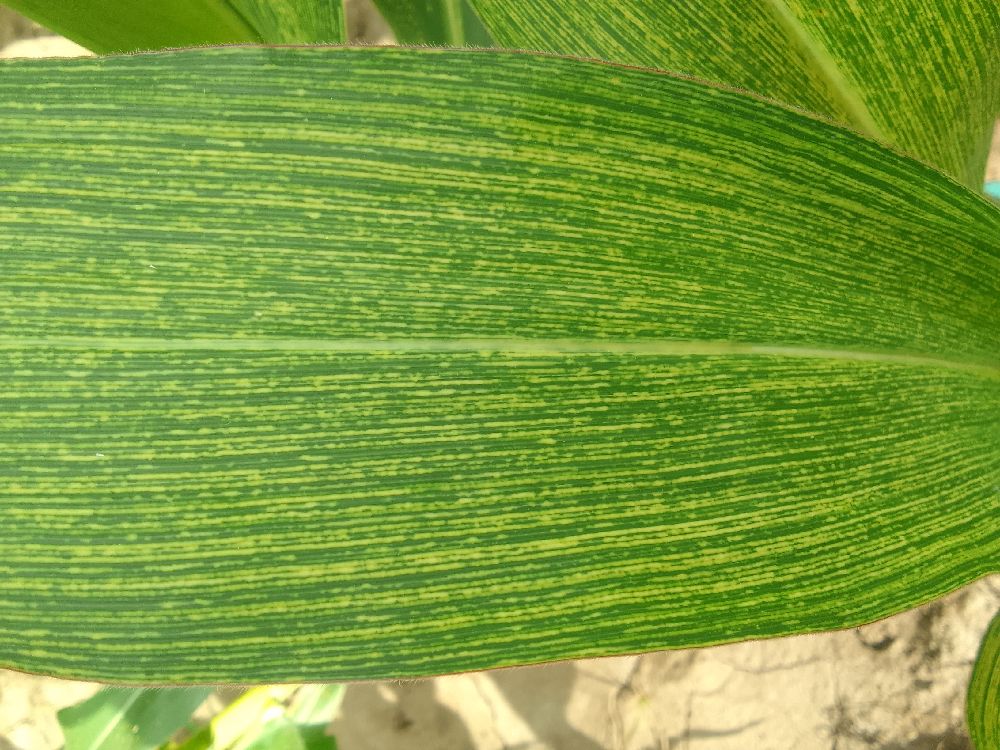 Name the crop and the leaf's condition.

maize, maize streak virus
